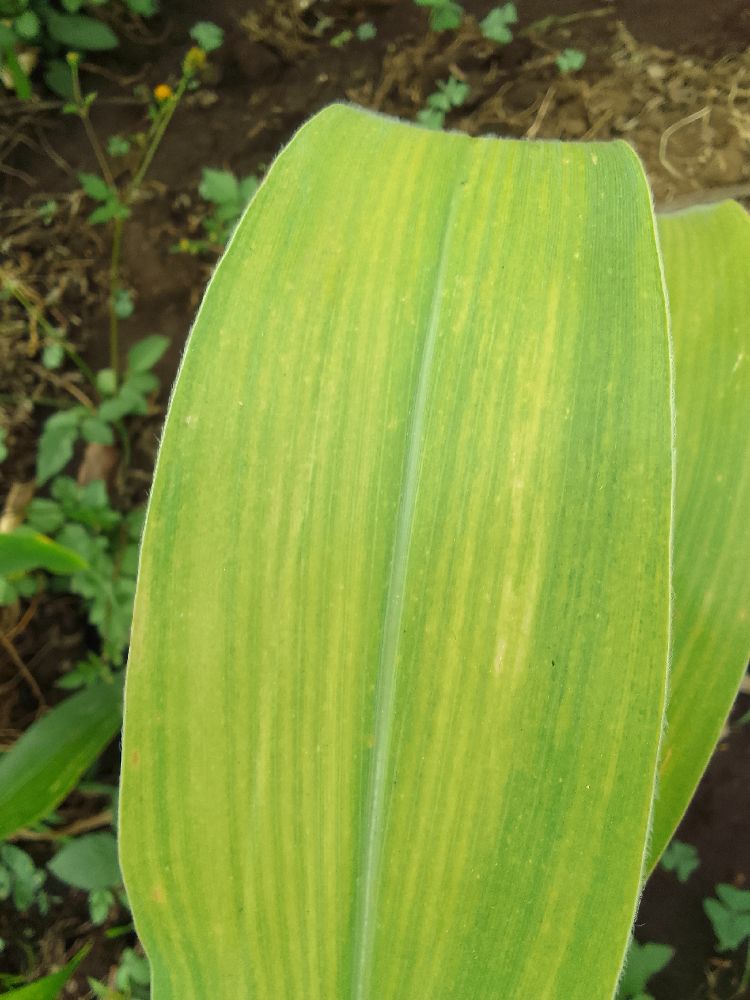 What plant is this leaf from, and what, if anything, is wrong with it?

maize, maize lethal necrosis
